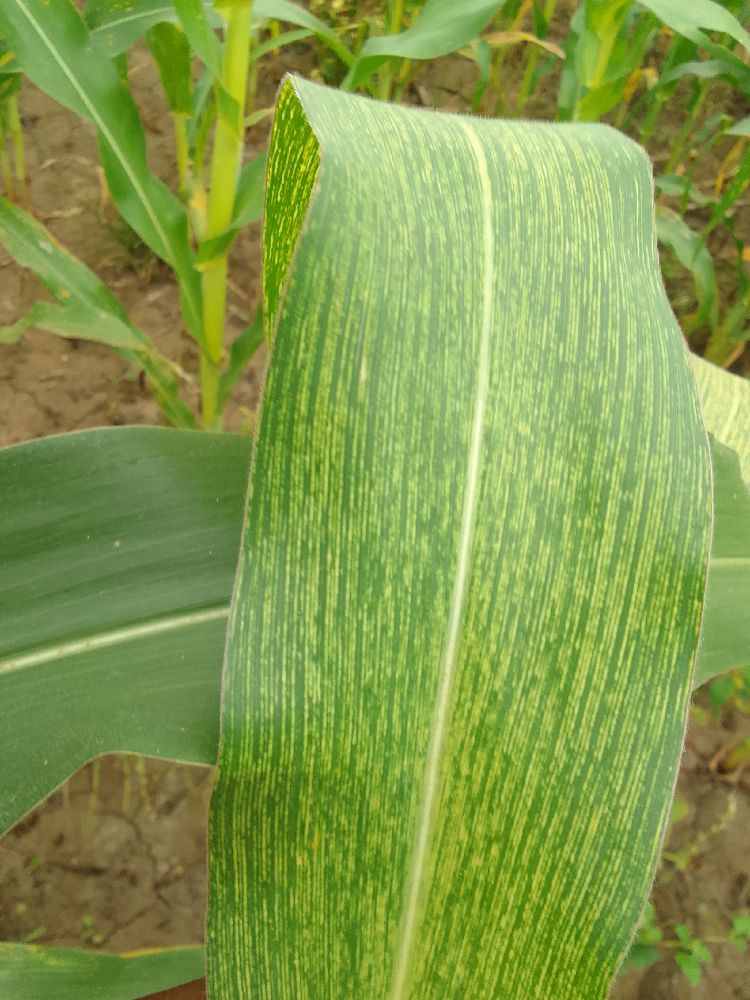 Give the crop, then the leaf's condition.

maize, maize streak virus
